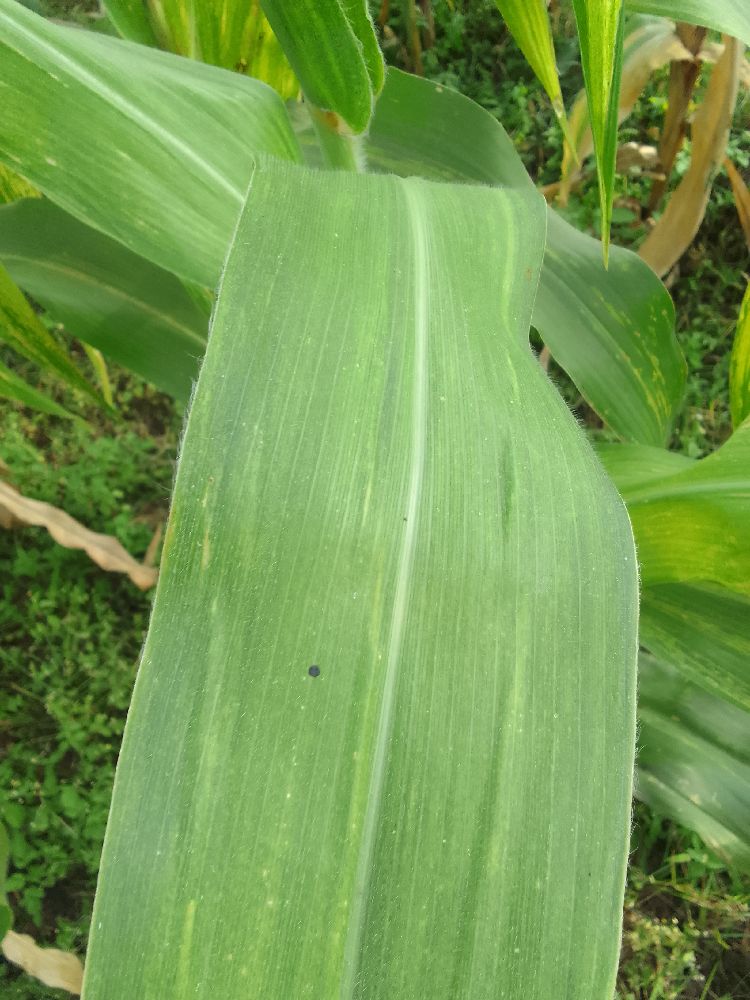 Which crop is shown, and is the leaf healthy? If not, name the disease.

maize, maize lethal necrosis
